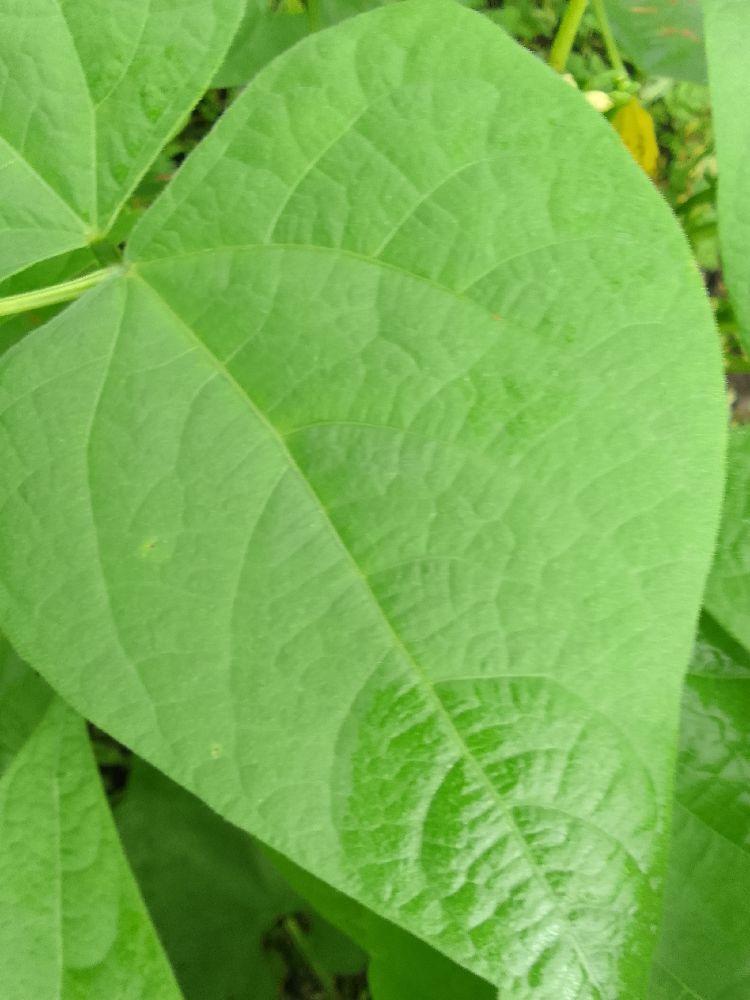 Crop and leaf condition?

common bean, healthy
